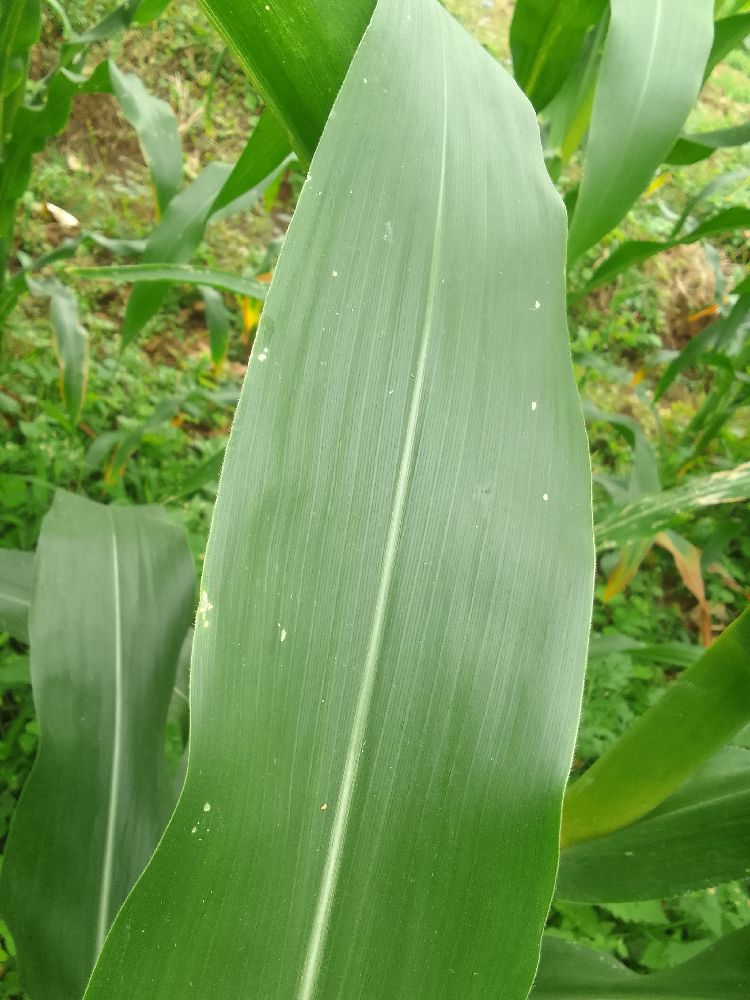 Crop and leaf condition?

maize, healthy
